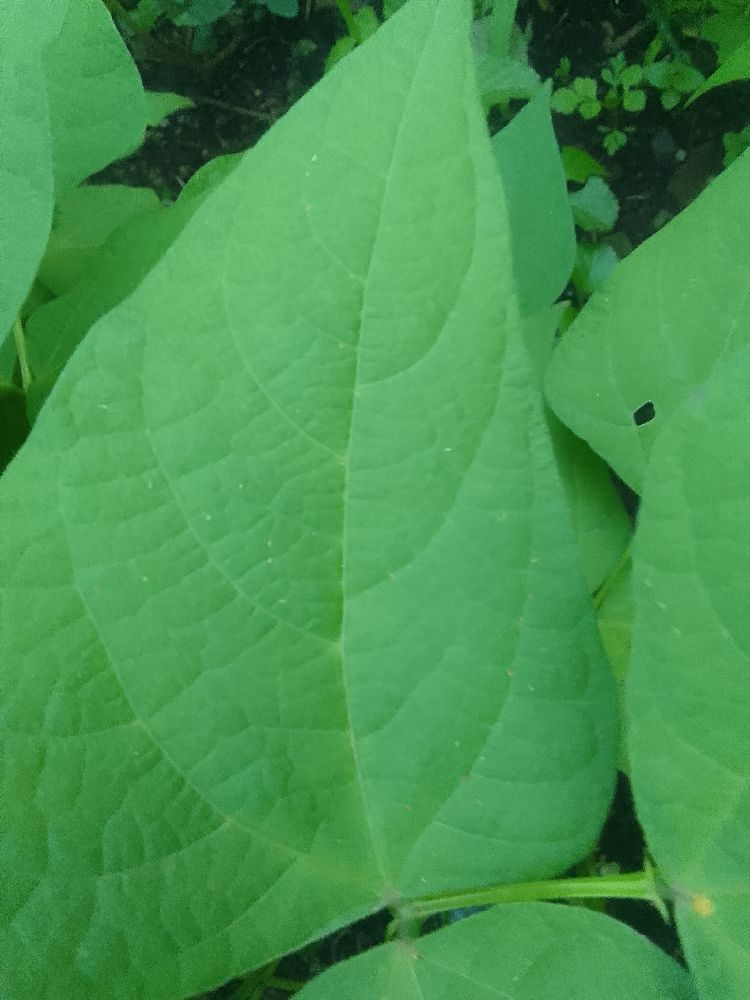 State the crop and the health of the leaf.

common bean, healthy
